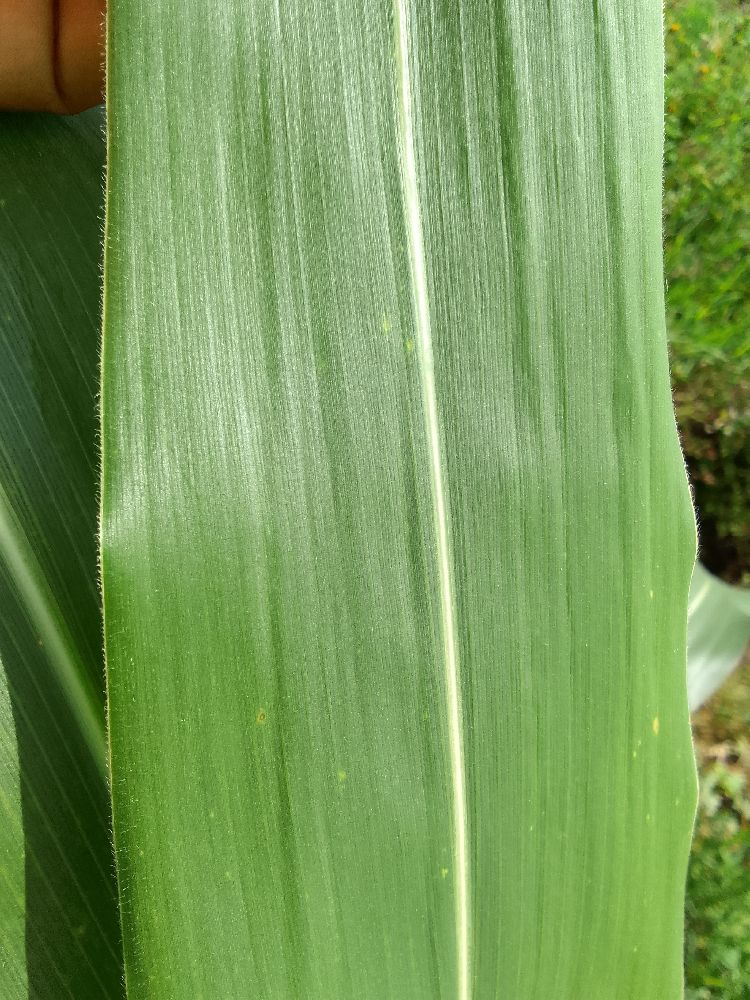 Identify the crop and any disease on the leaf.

maize, healthy
